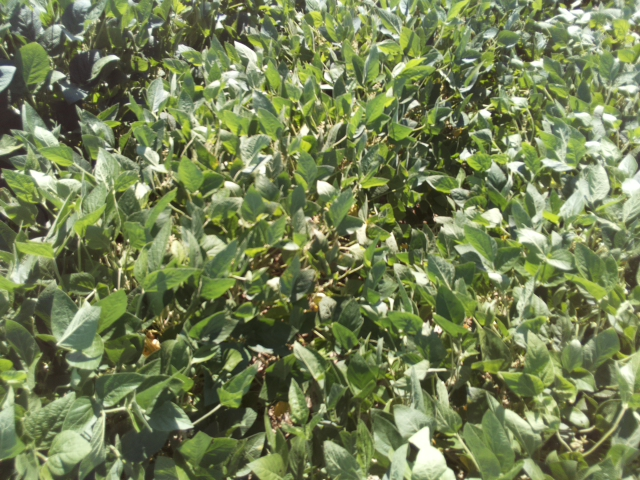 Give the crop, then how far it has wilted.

soybean, slight leaflet or petiole turgor loss in upper canopy
